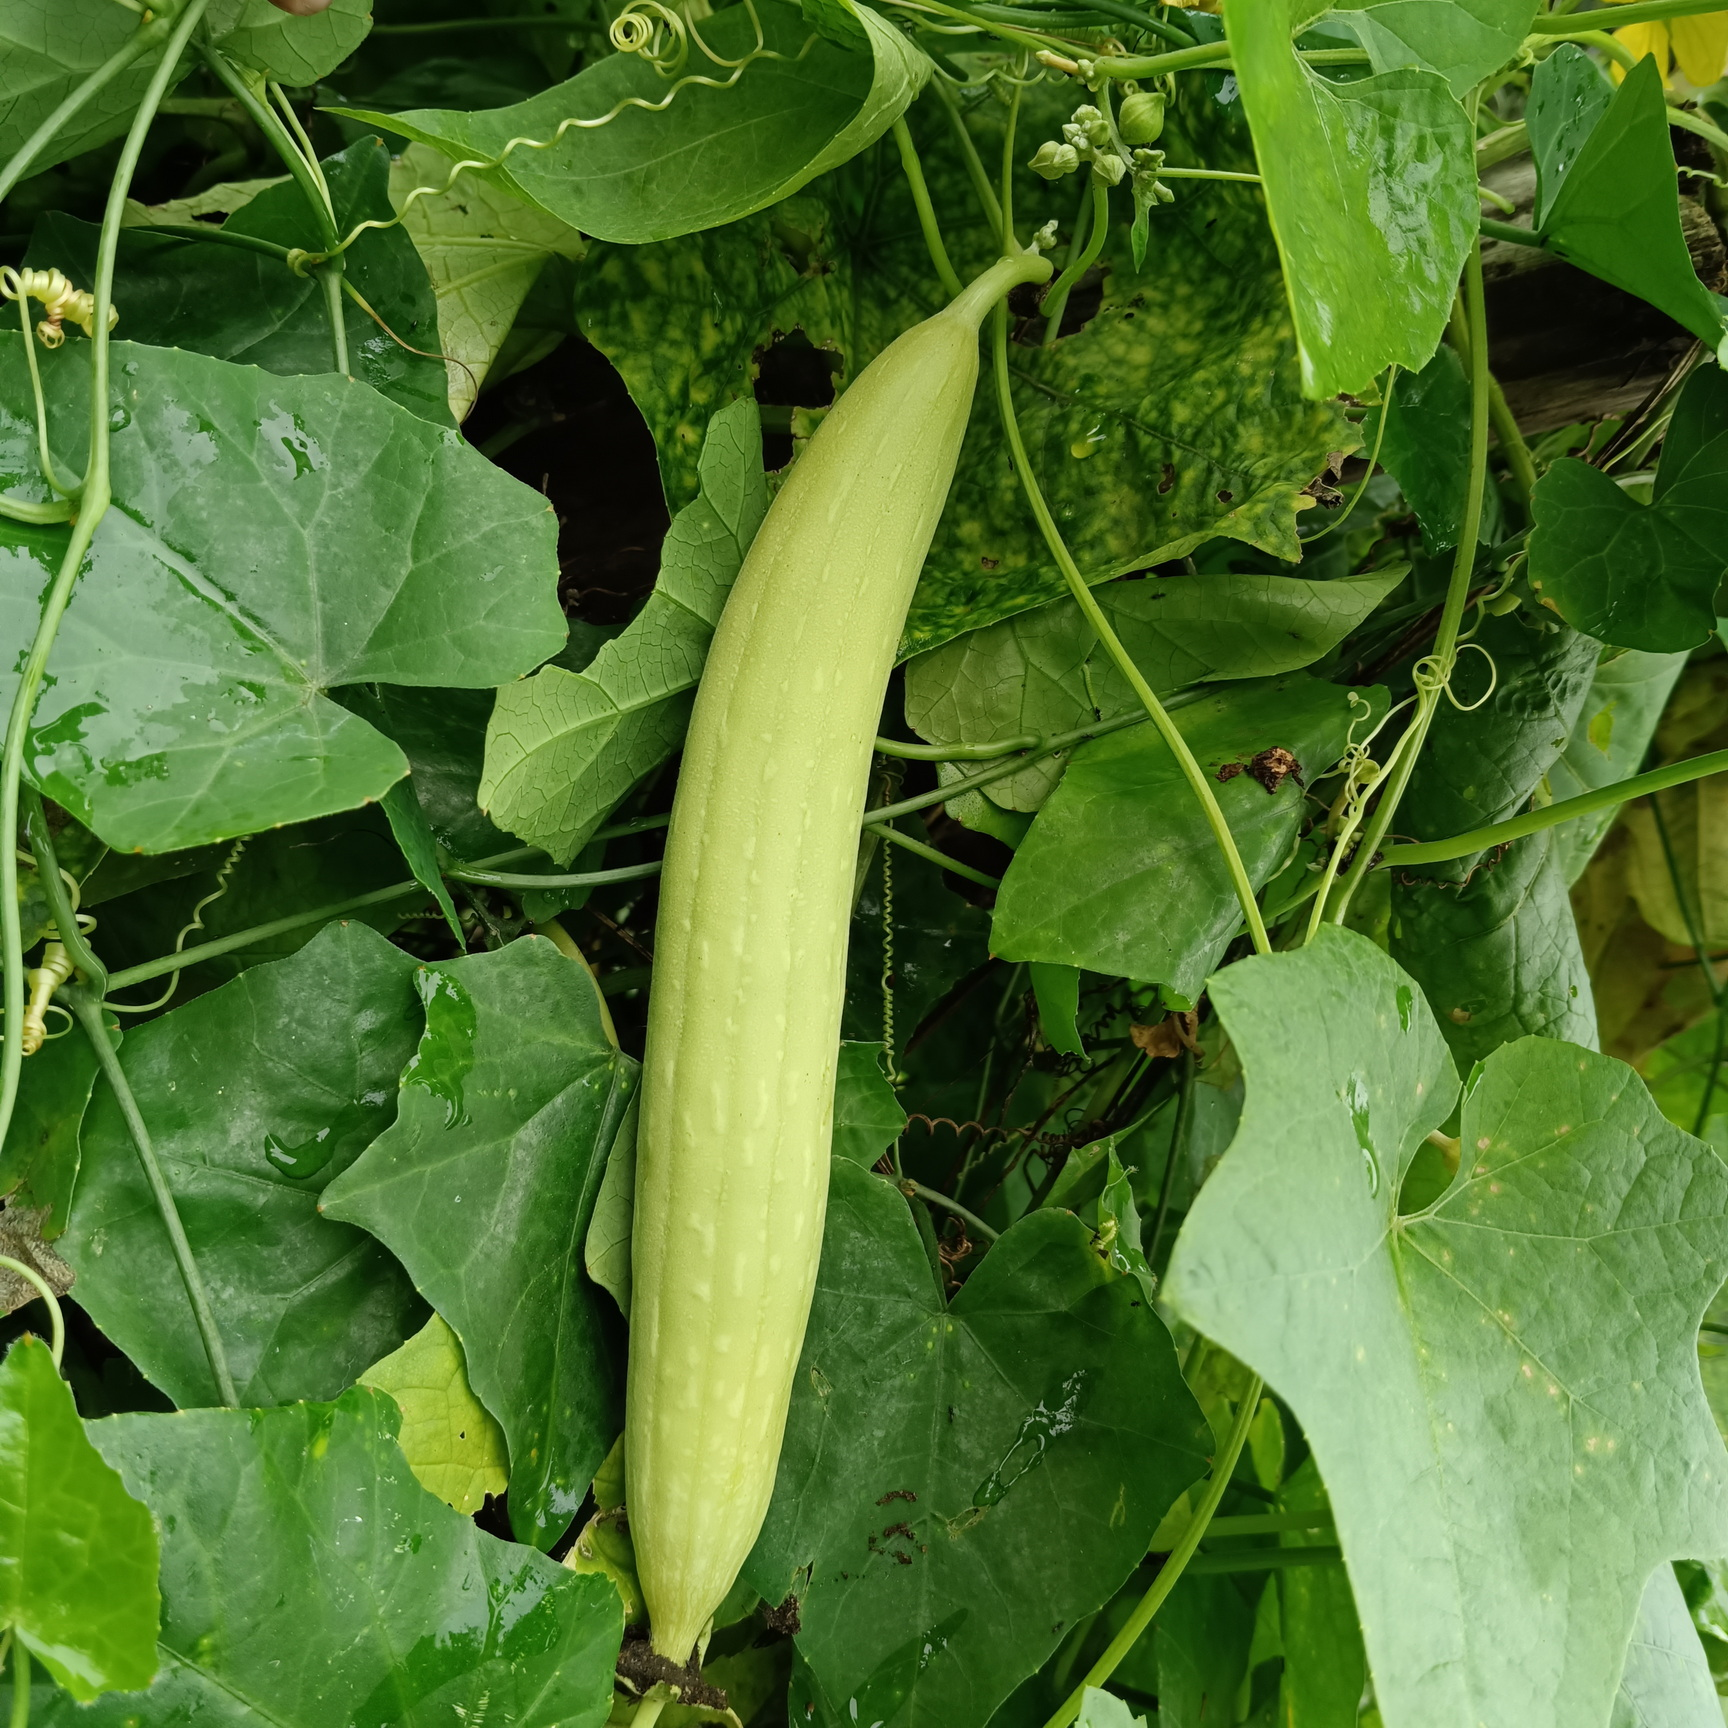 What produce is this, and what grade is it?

luffa, fresh
